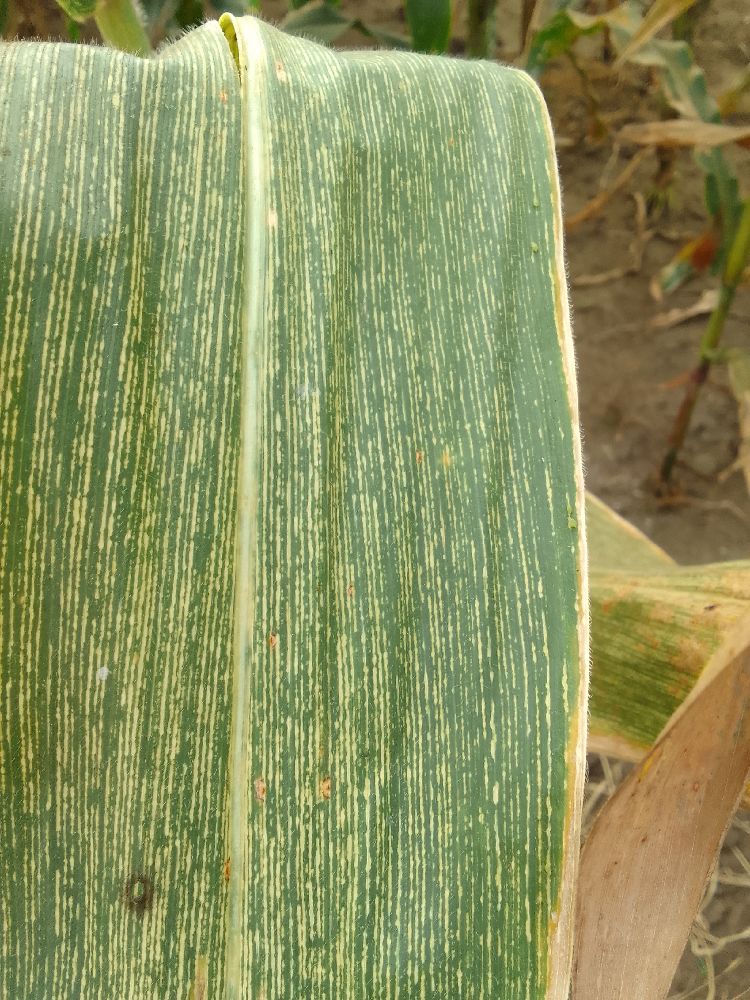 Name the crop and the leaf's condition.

maize, maize streak virus
